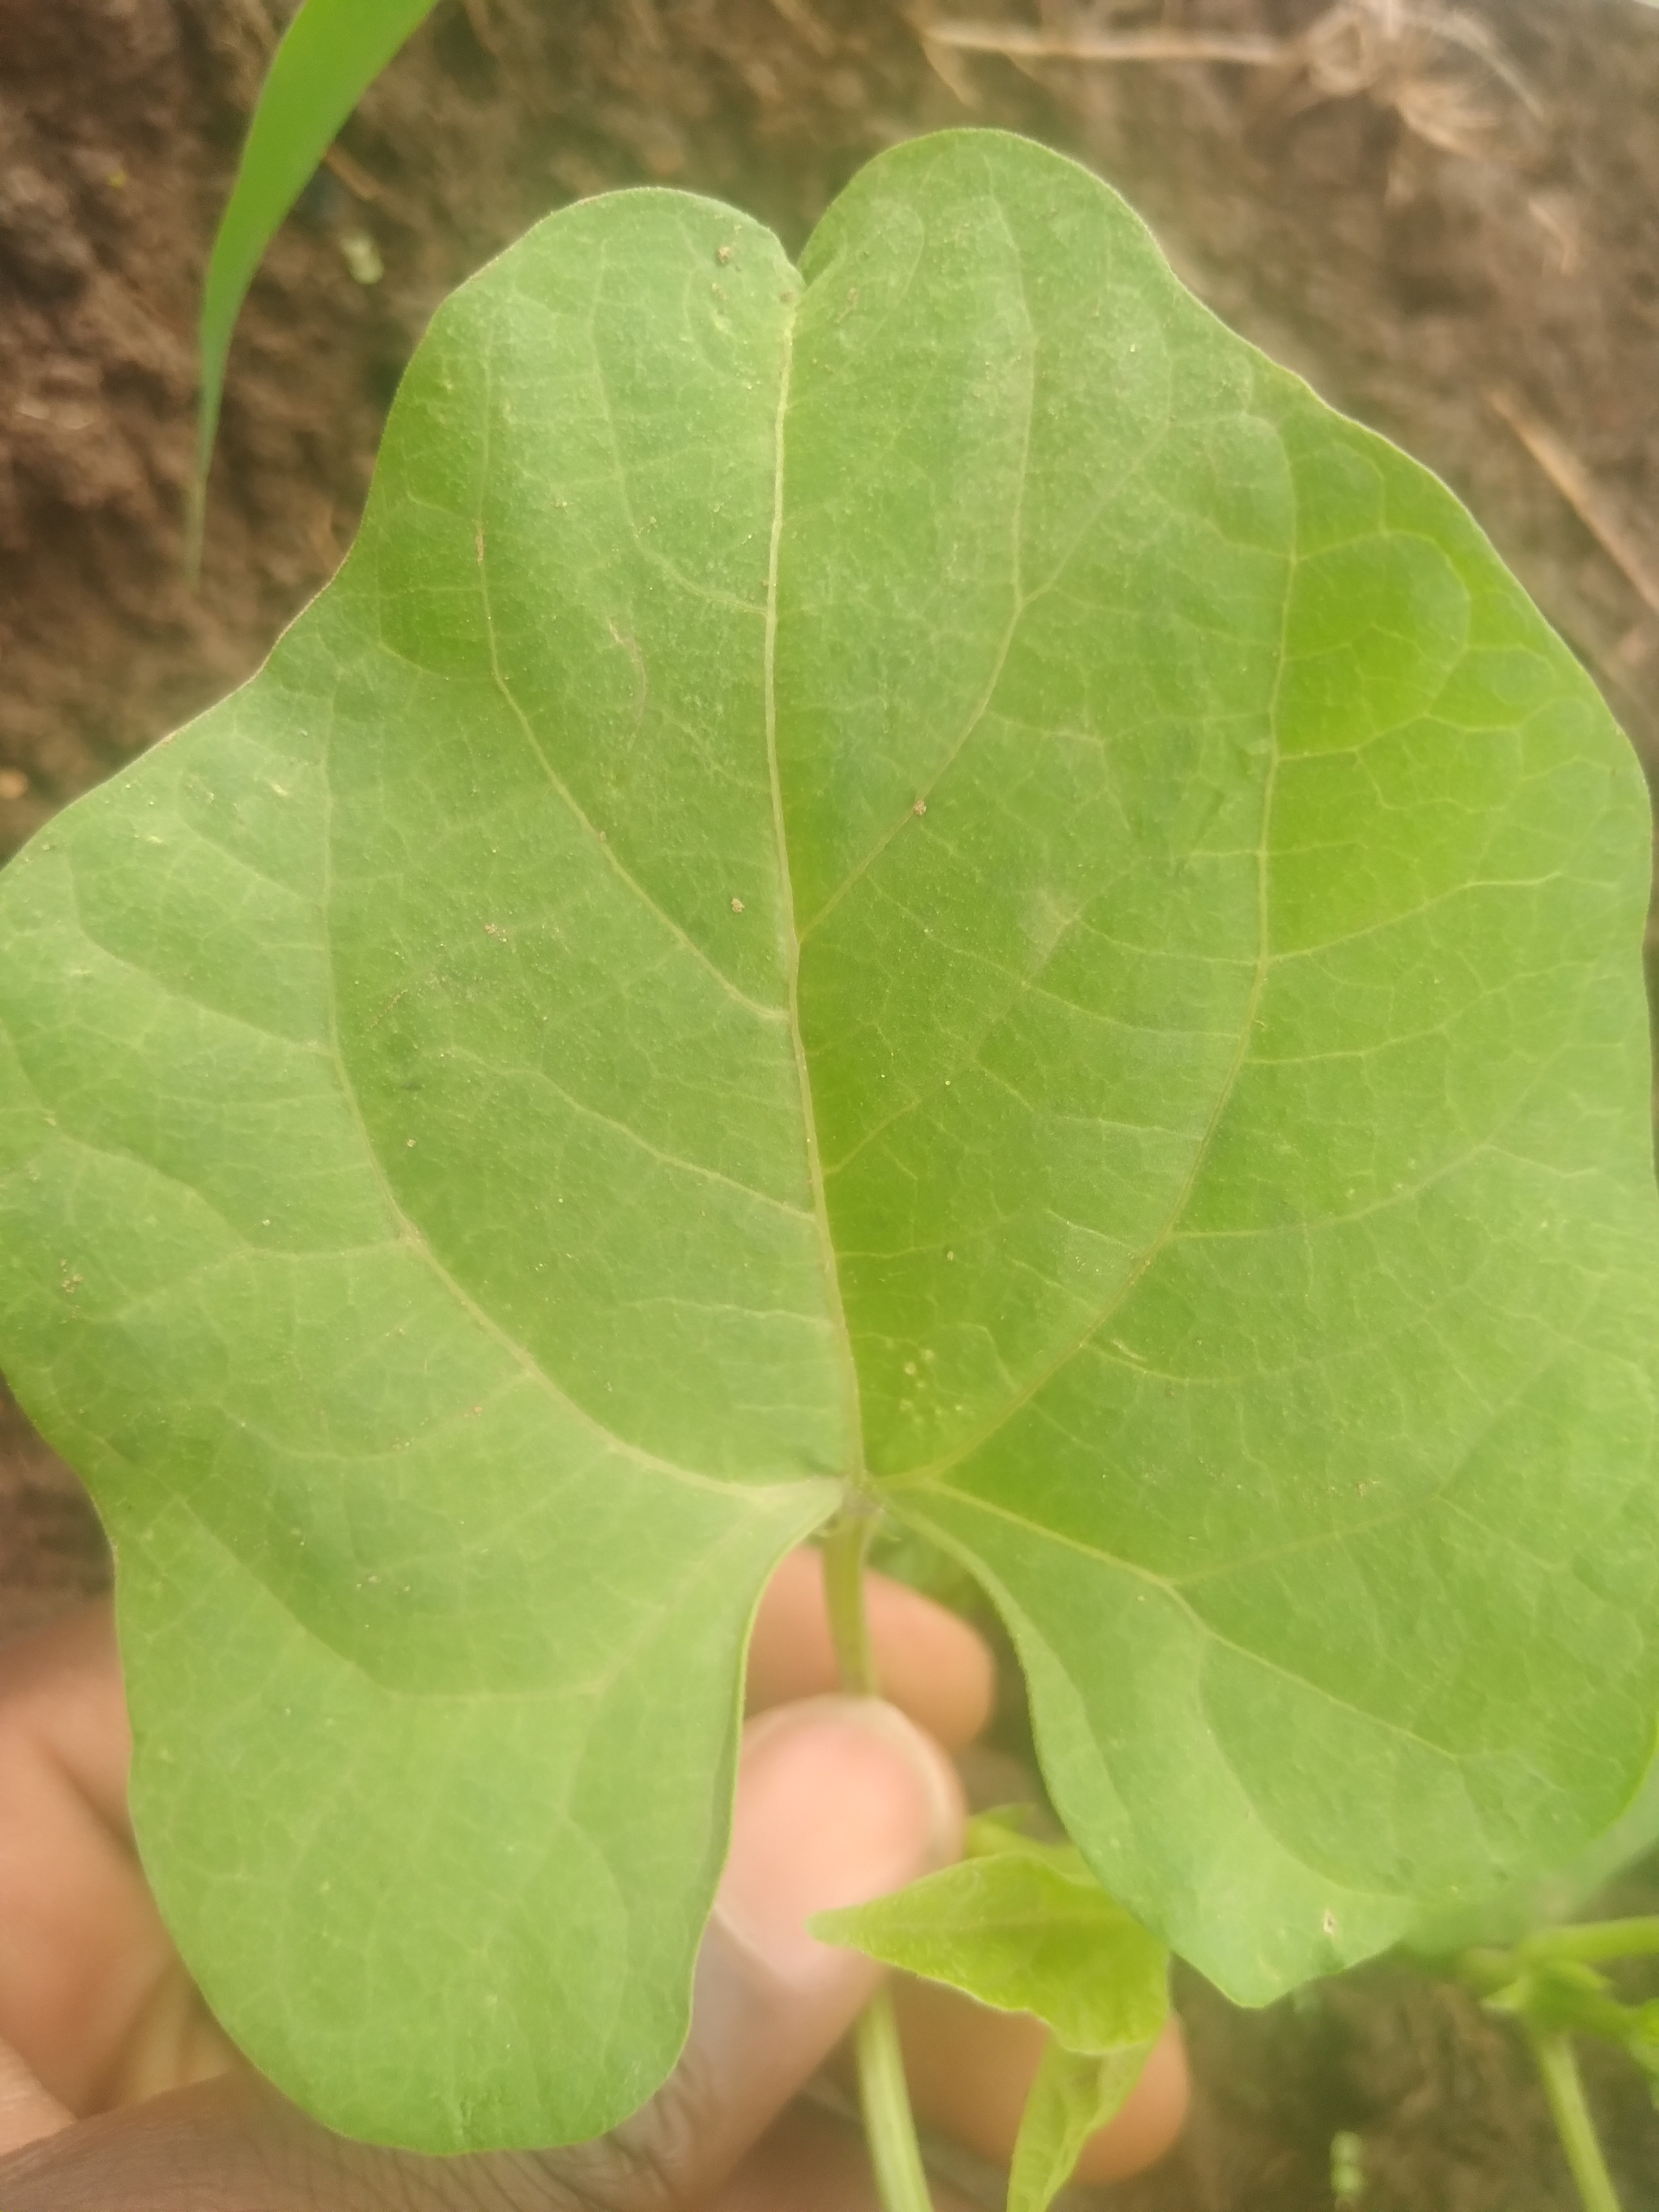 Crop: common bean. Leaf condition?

healthy
